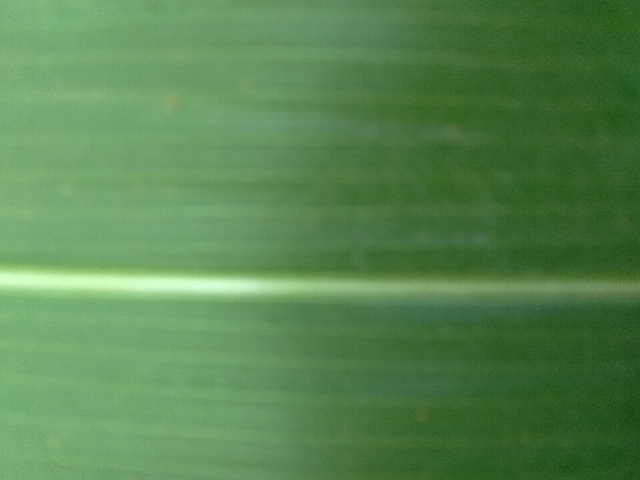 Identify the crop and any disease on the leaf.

maize, healthy
